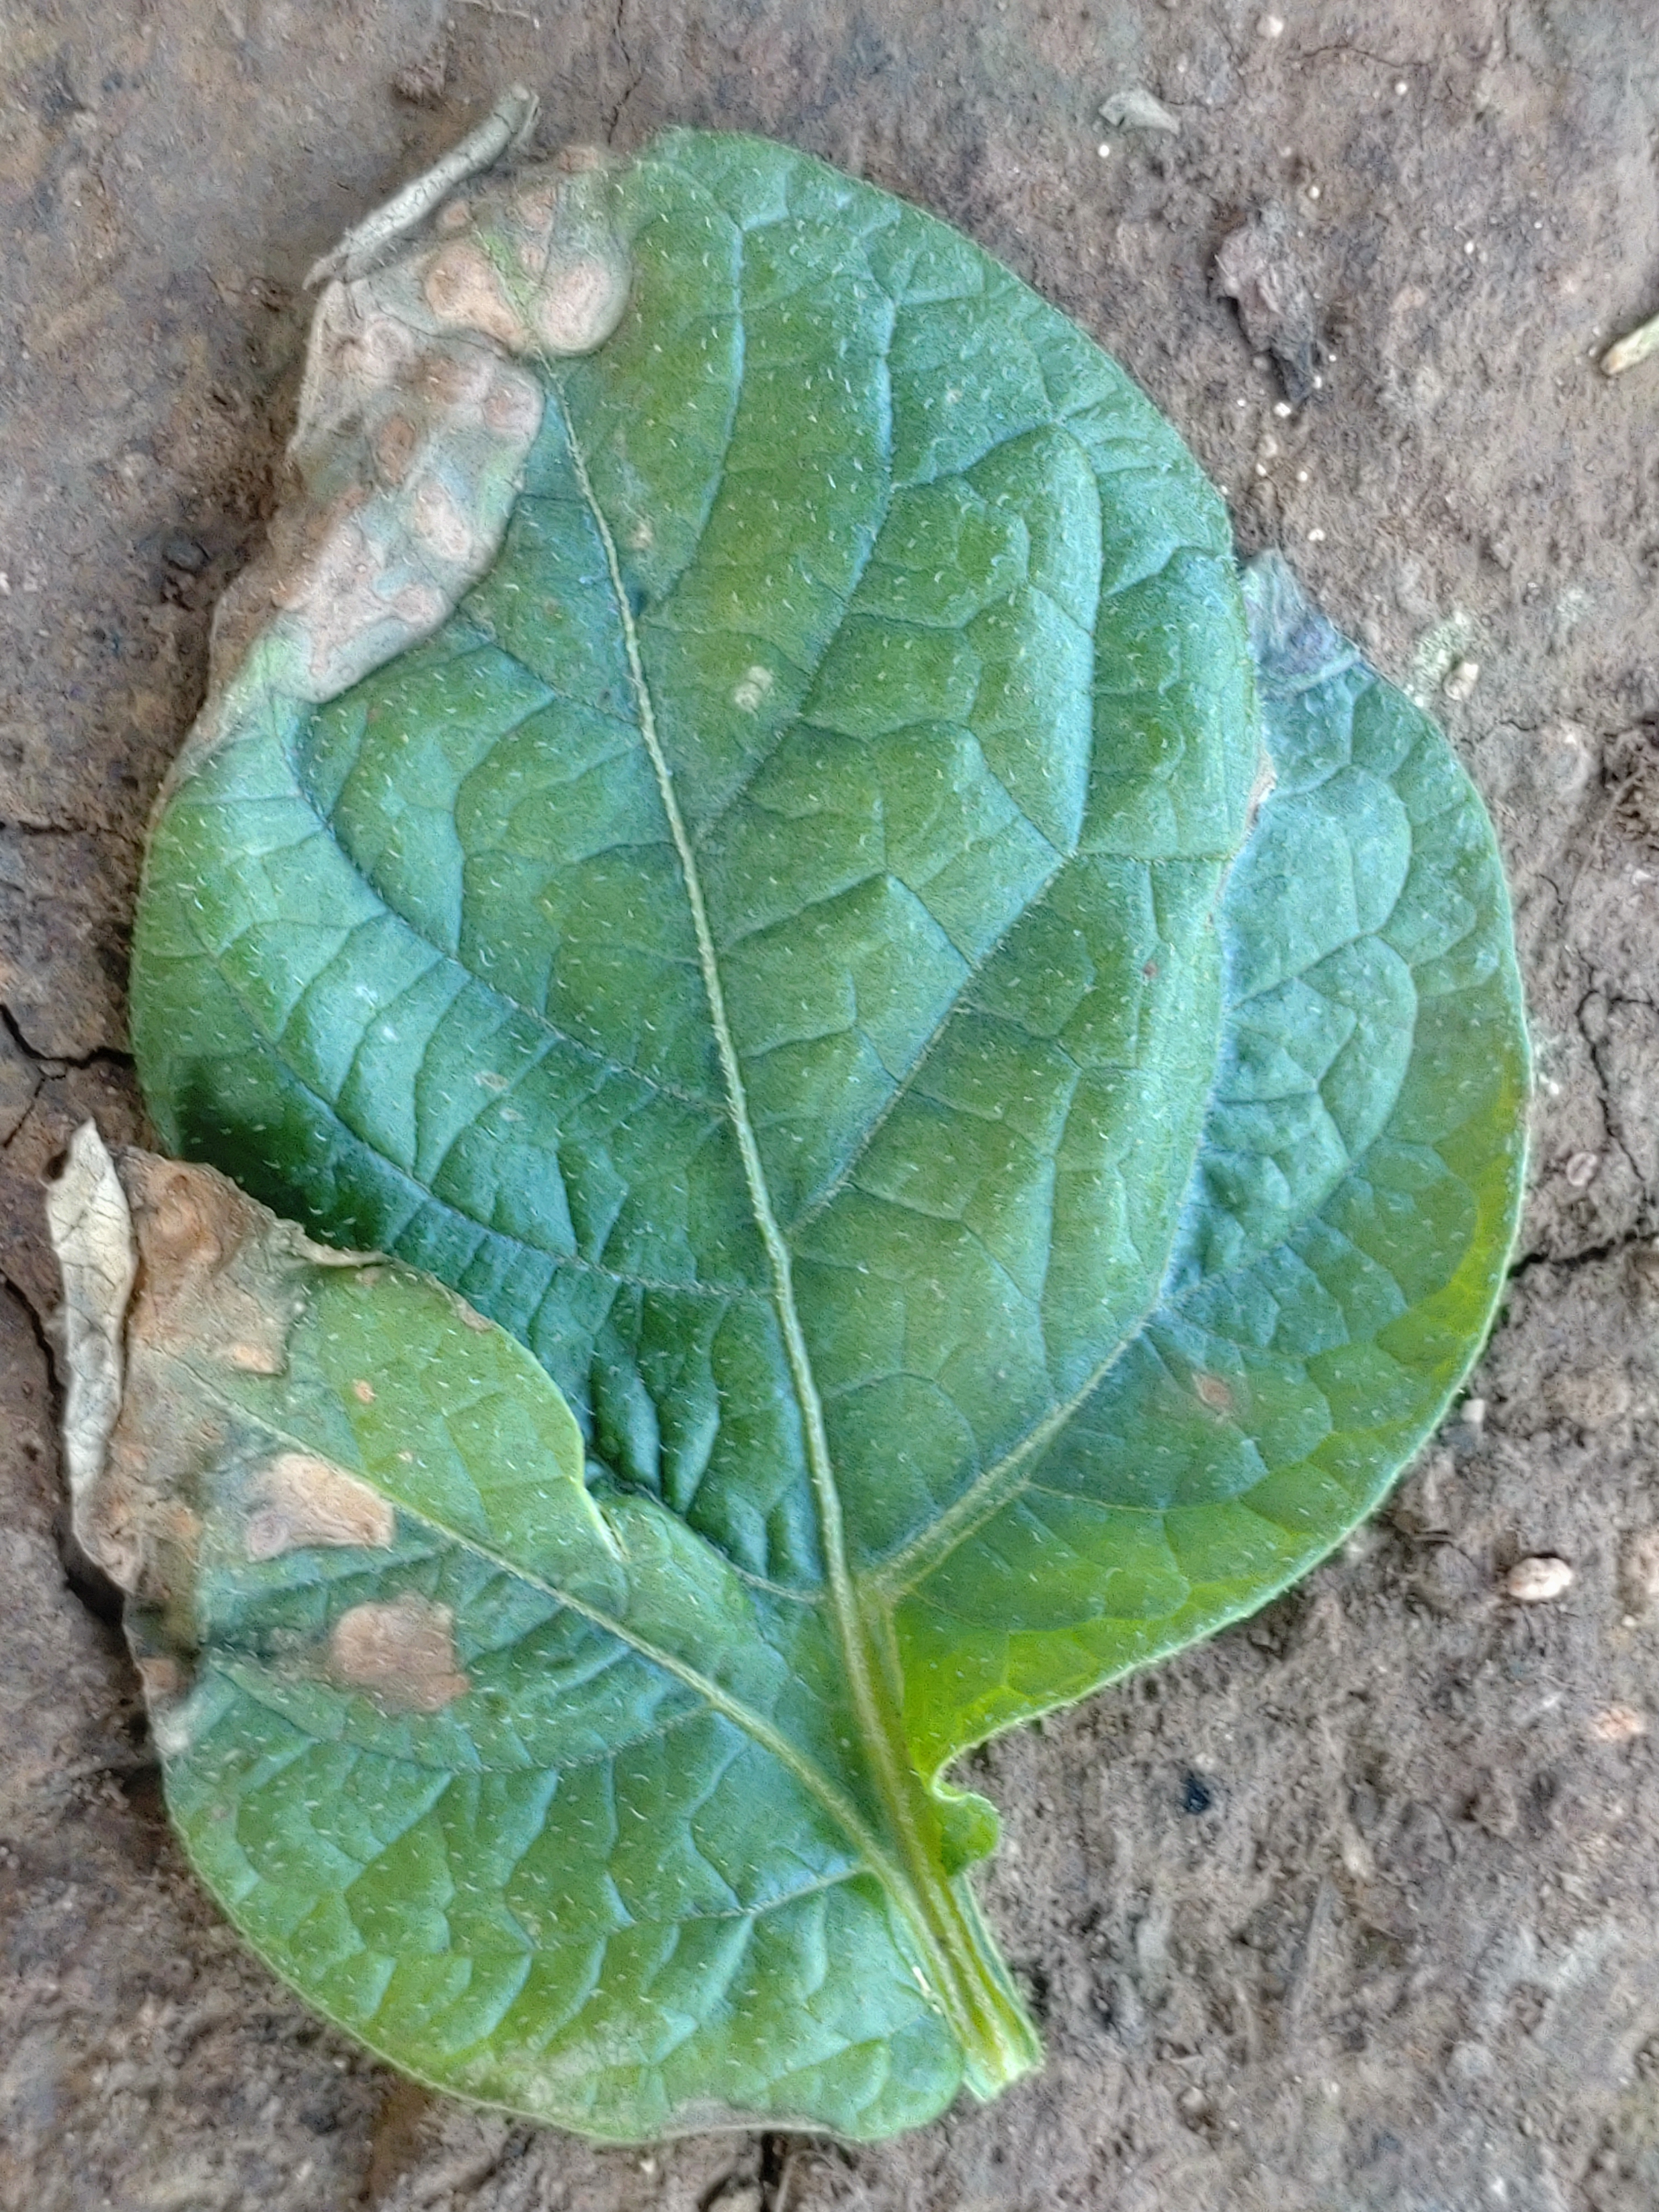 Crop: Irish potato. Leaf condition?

early blight
